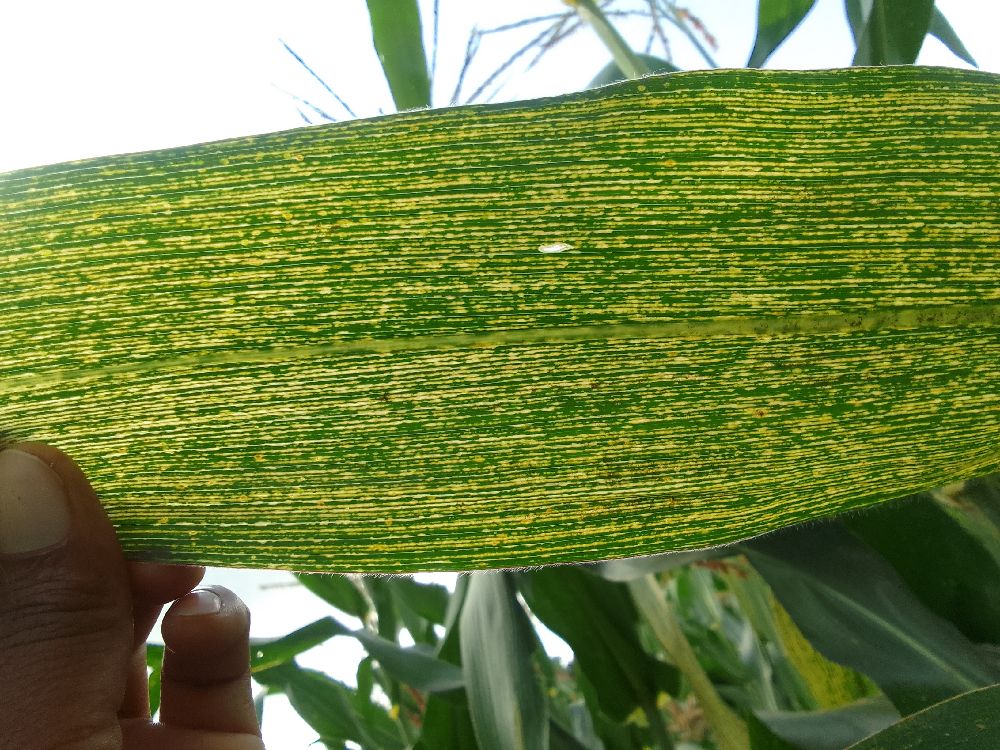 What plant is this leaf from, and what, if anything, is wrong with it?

maize, maize streak virus
